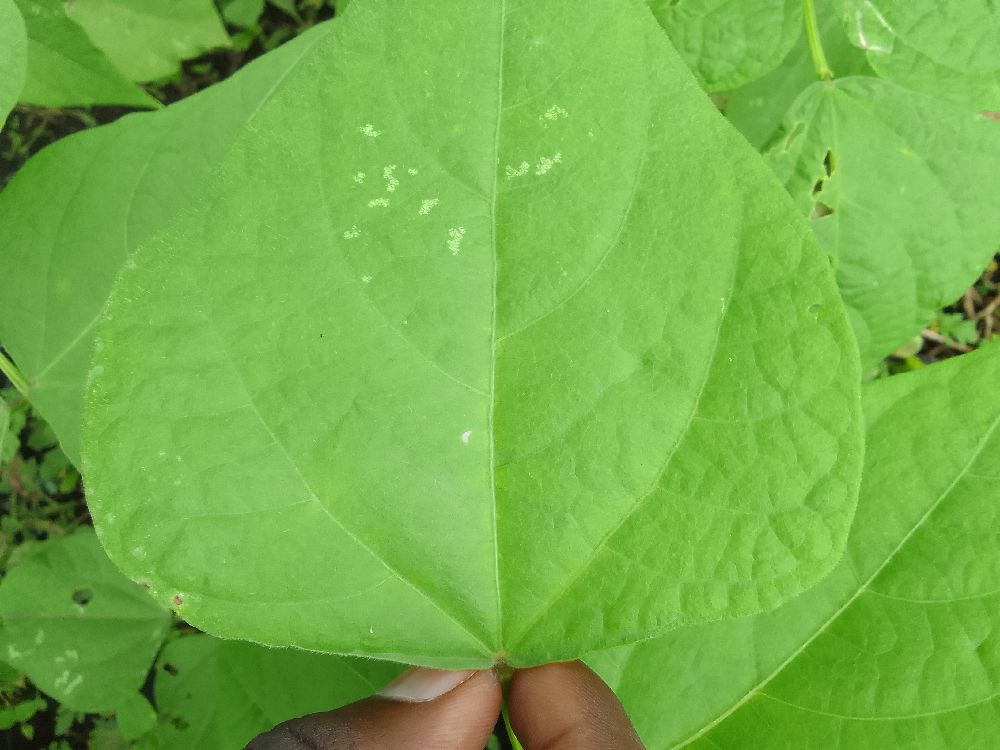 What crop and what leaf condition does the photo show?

common bean, healthy
